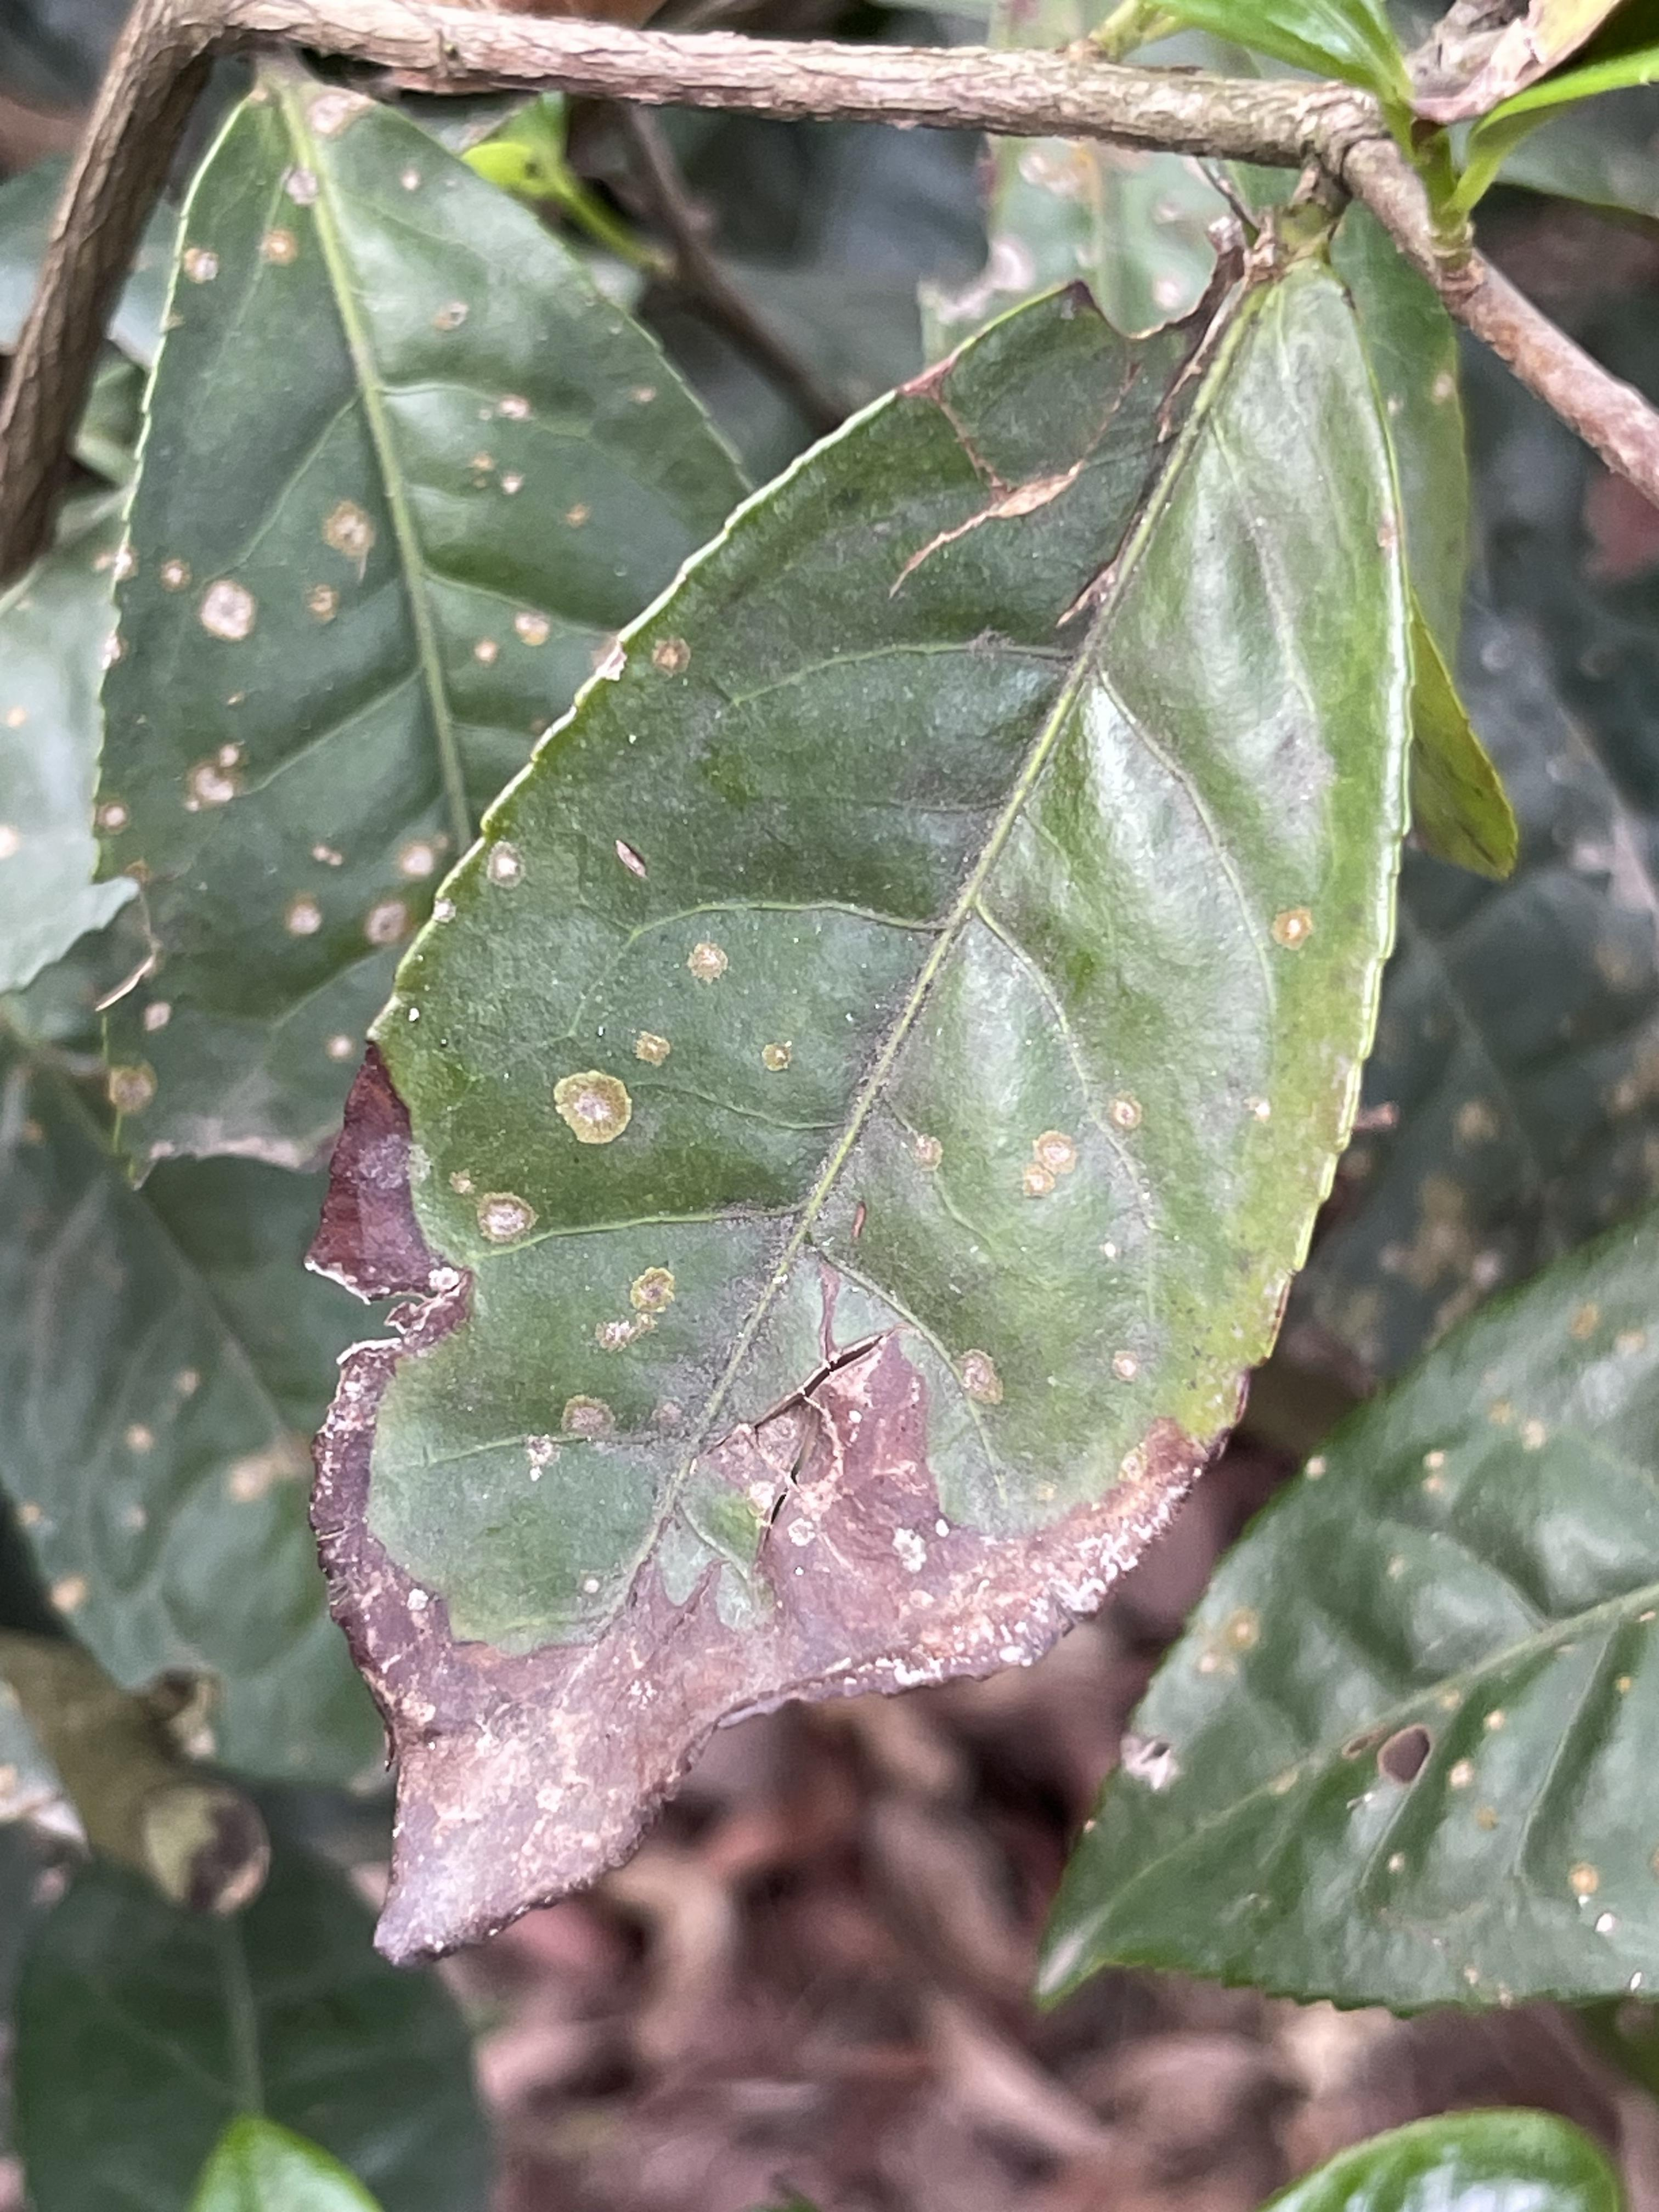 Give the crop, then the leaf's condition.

tea, red rust
